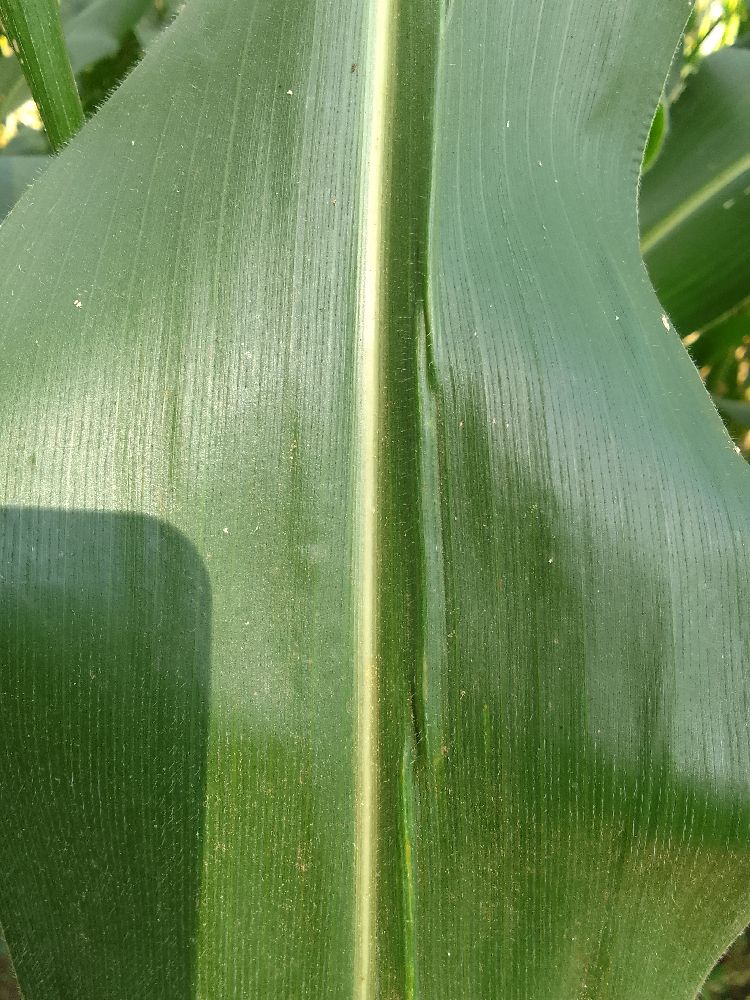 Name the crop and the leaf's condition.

maize, healthy
